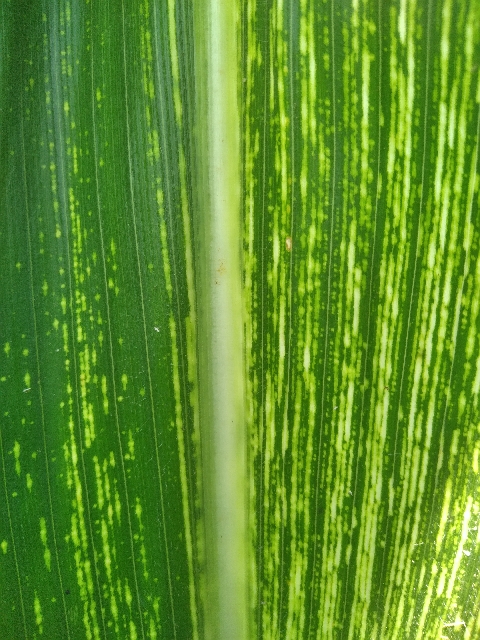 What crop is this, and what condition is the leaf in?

maize, maize streak virus
